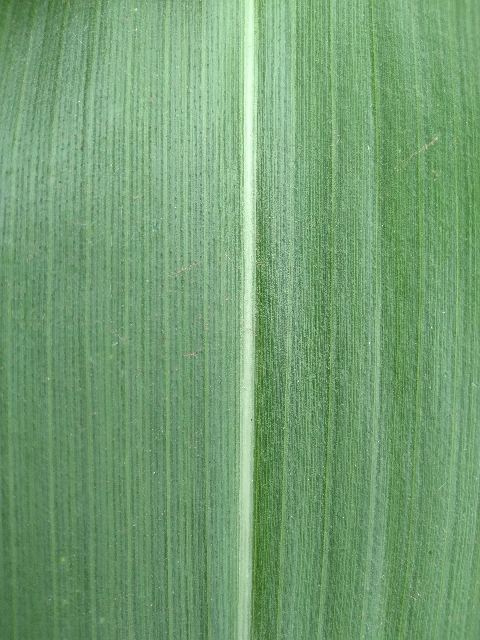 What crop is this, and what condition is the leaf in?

maize, healthy
